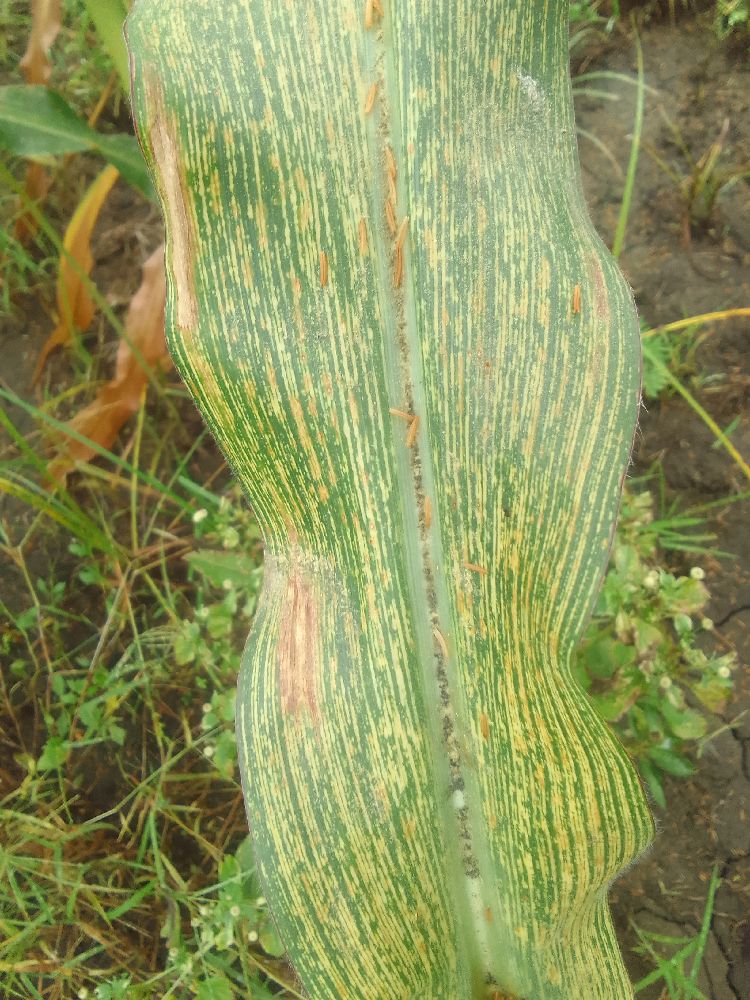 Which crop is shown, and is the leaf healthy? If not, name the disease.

maize, maize streak virus
